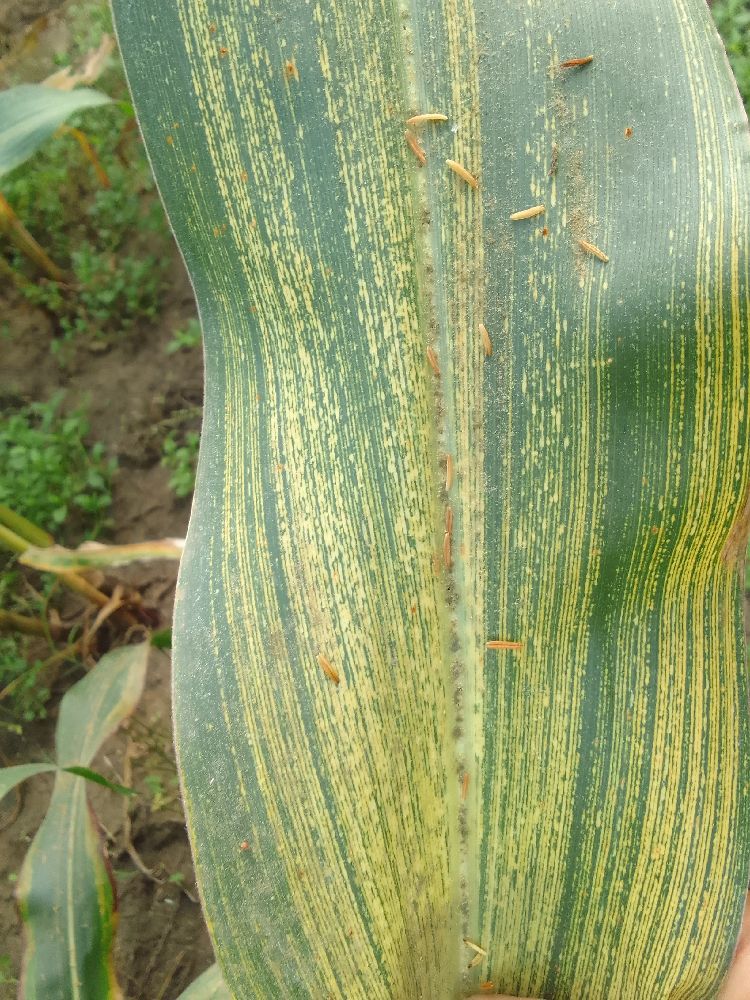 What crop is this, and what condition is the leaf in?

maize, maize streak virus
